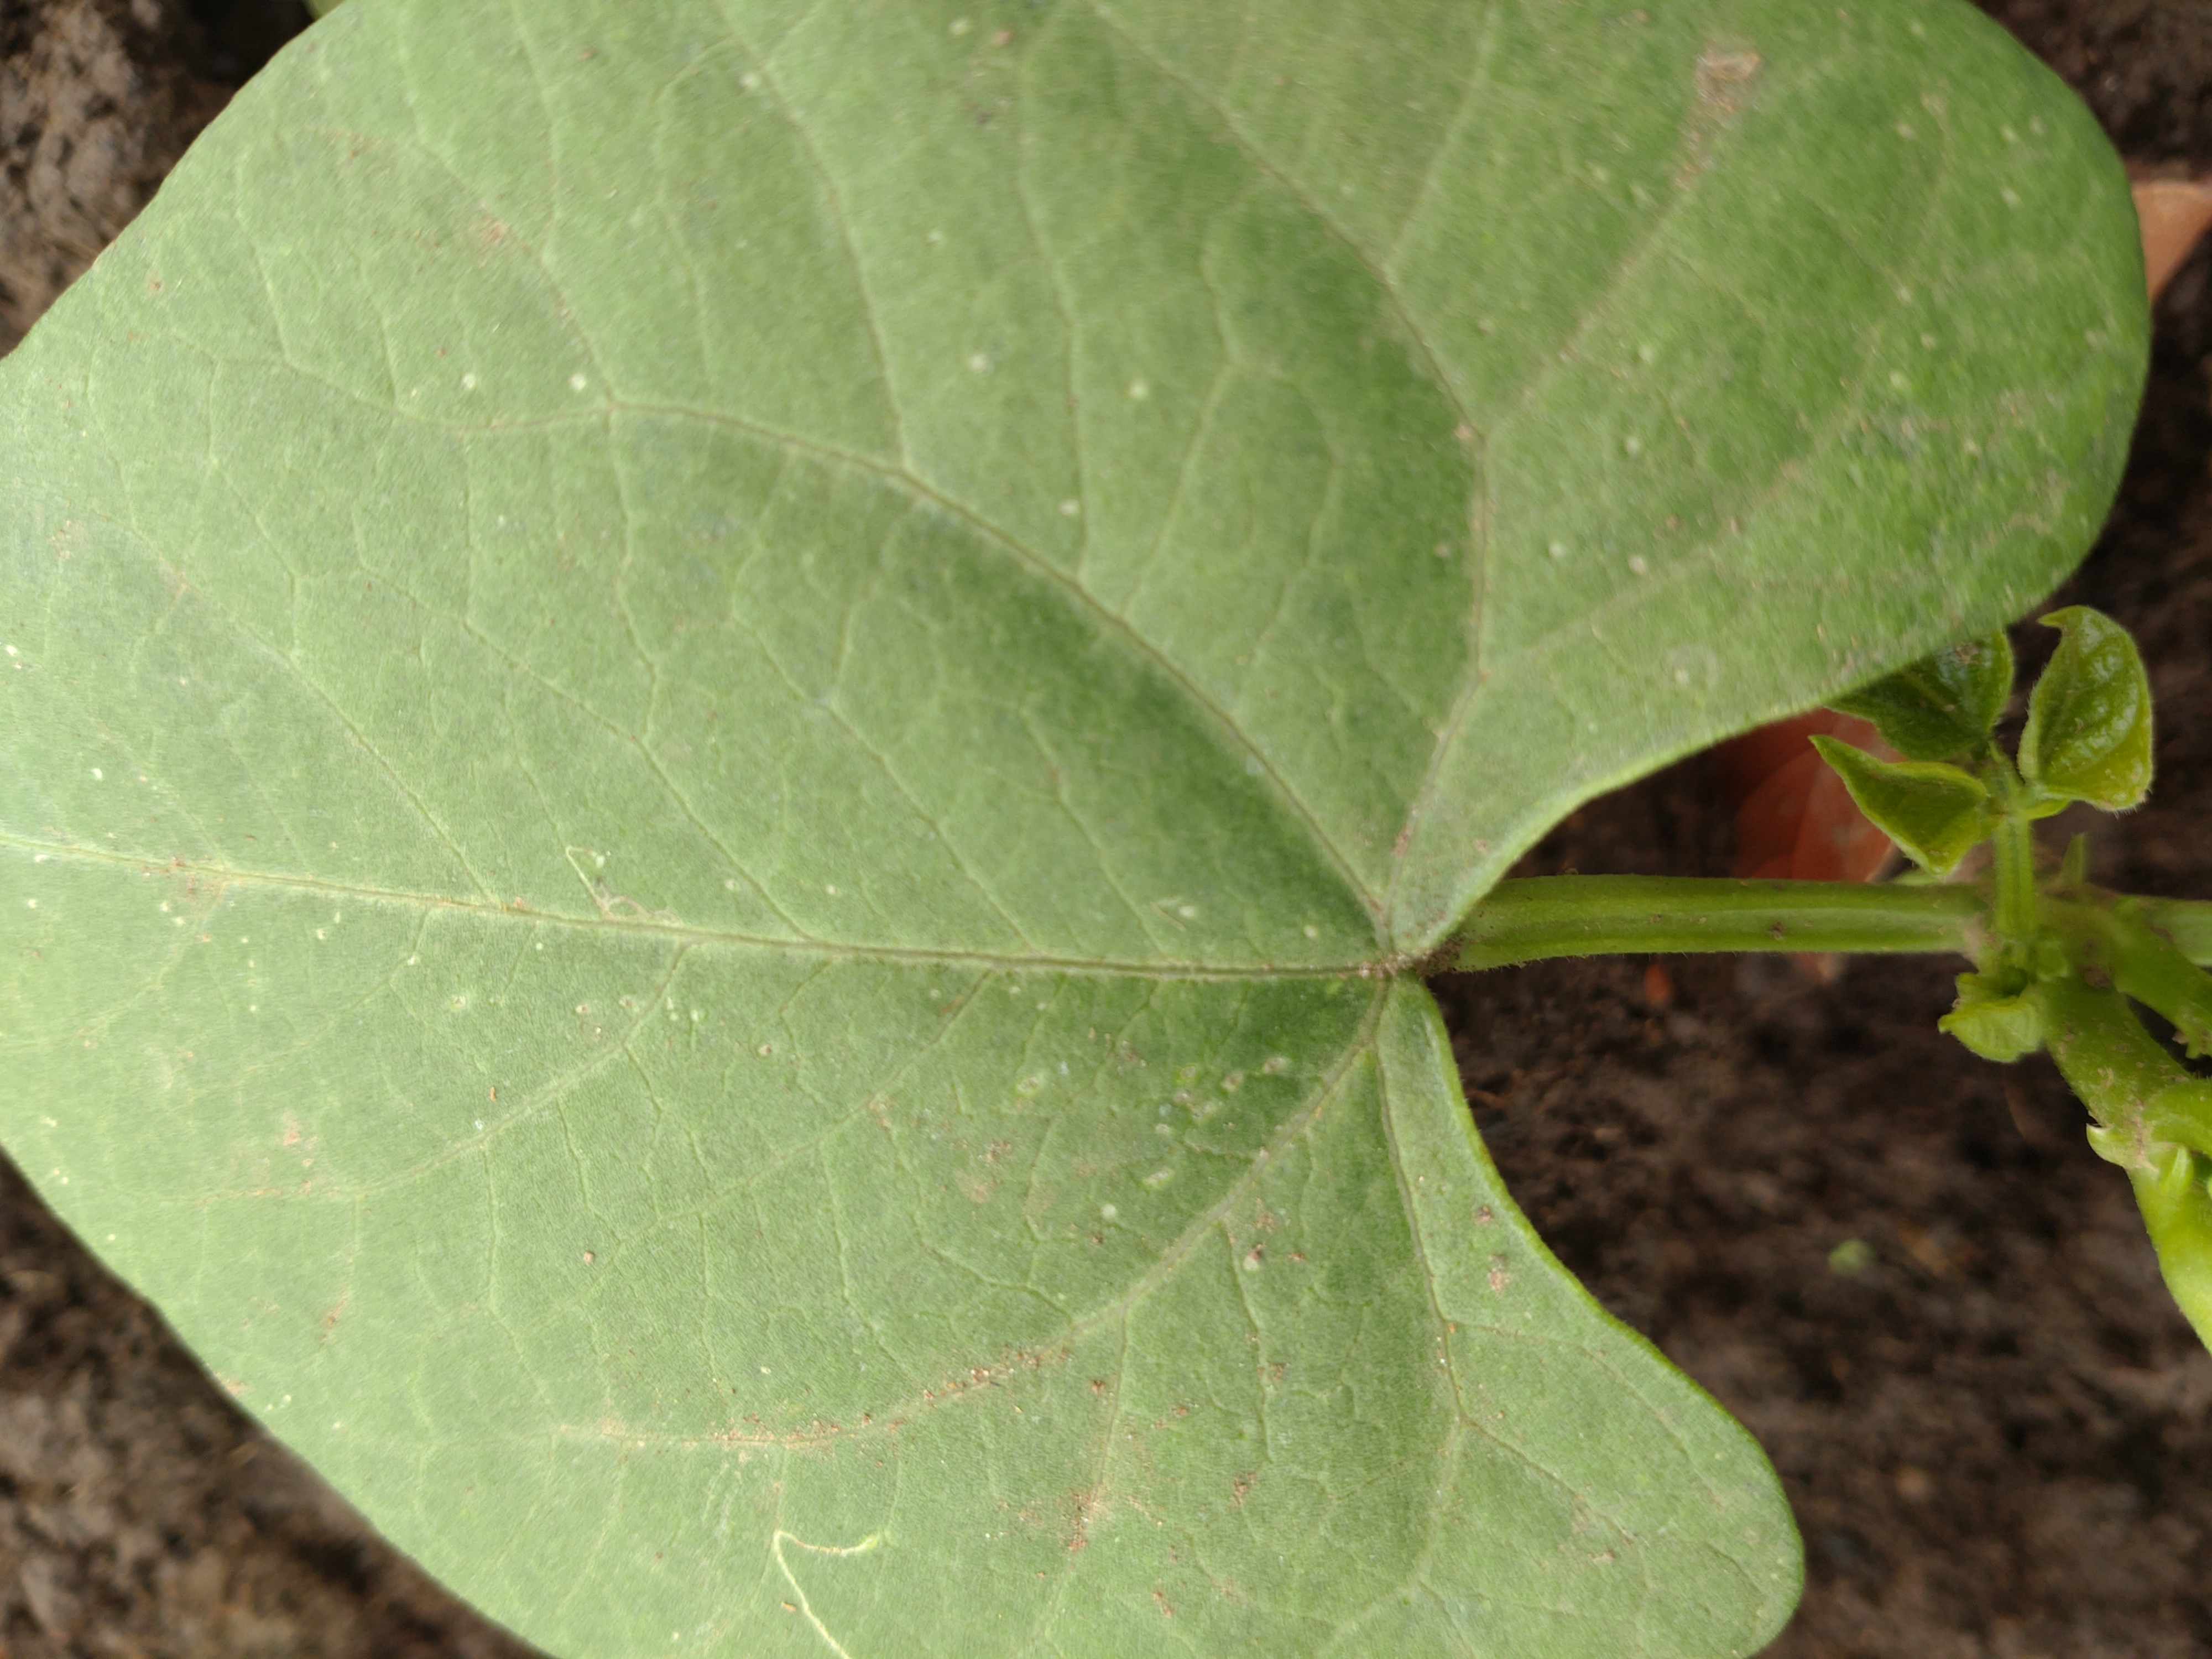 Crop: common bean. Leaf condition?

healthy
